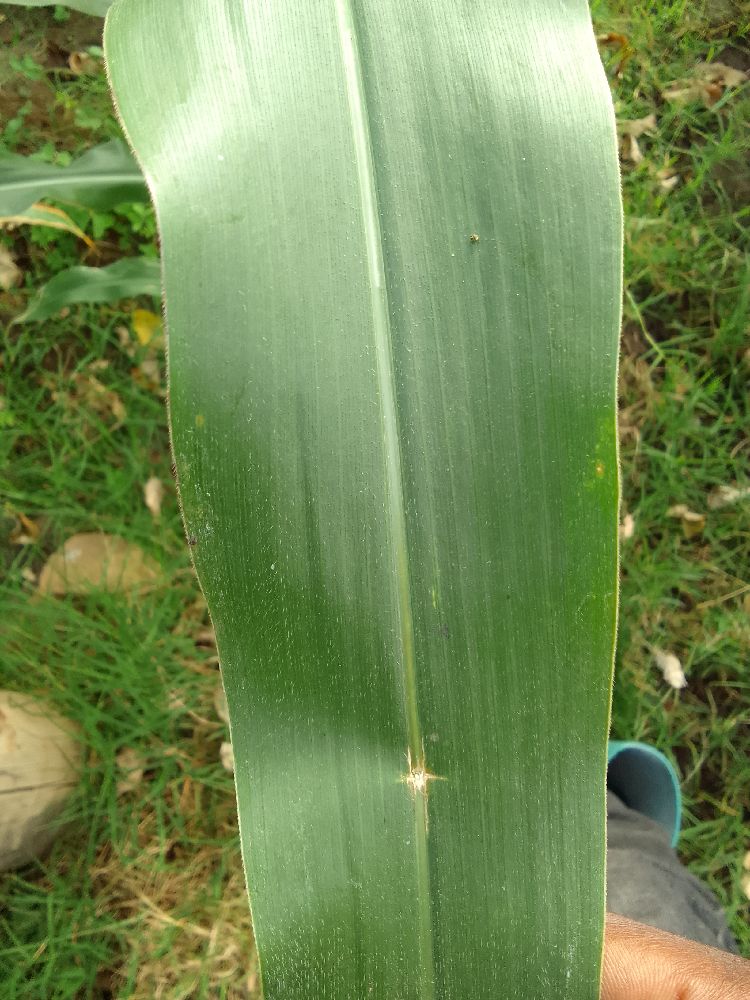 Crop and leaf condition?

maize, healthy
